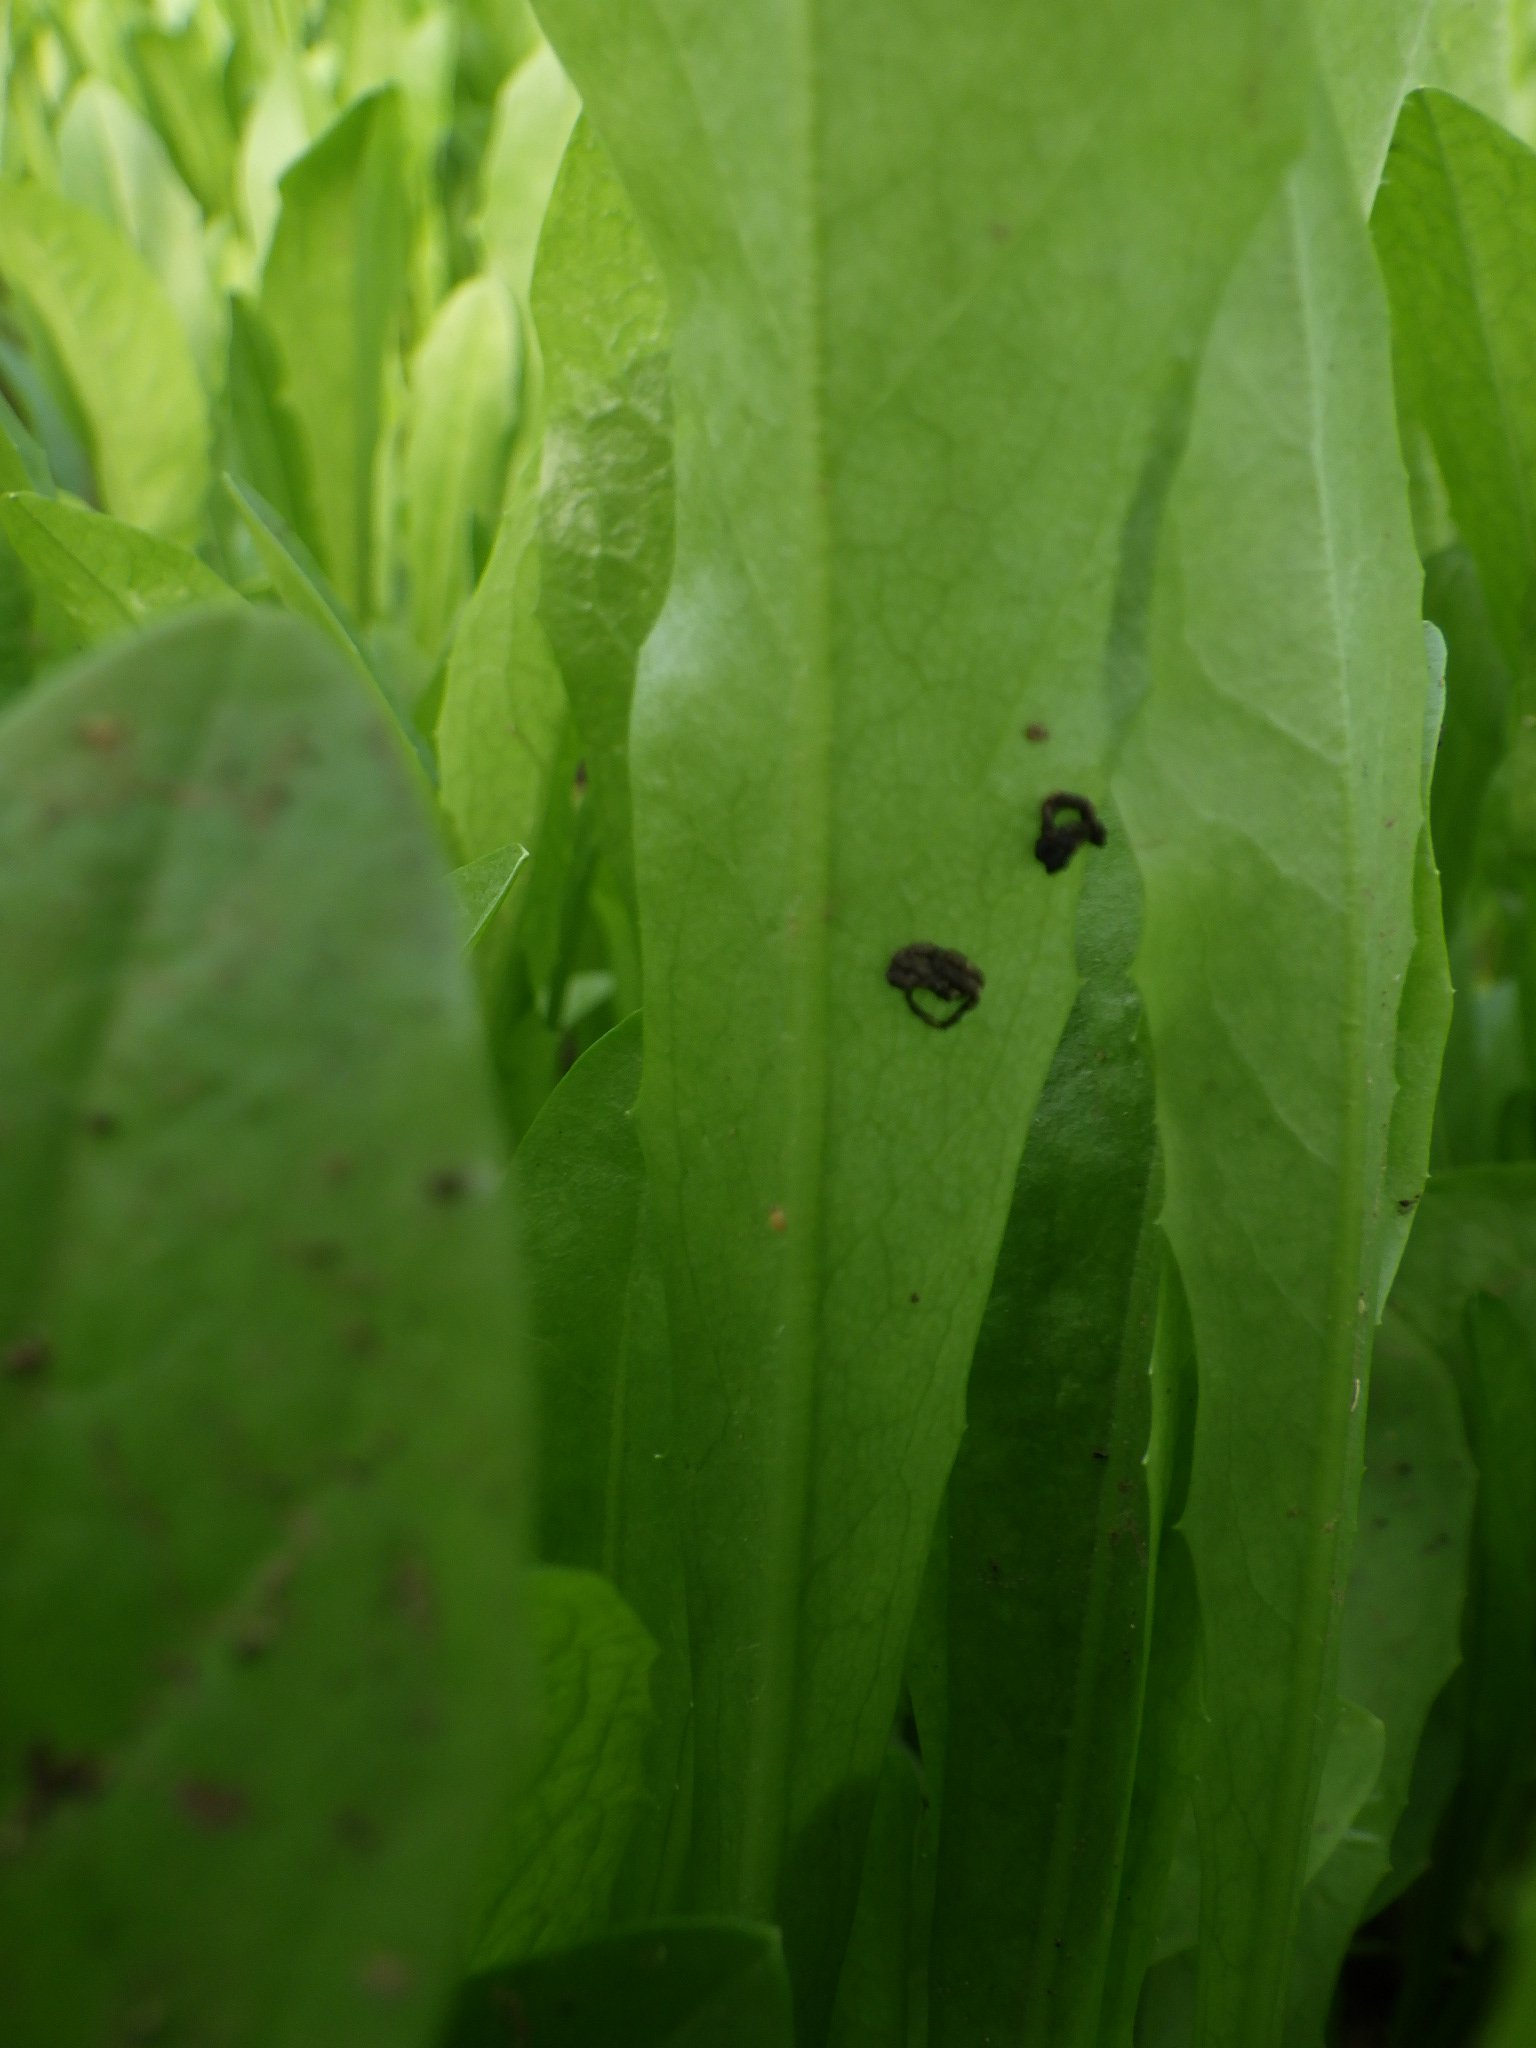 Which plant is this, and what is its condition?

chicory, phytophagous
